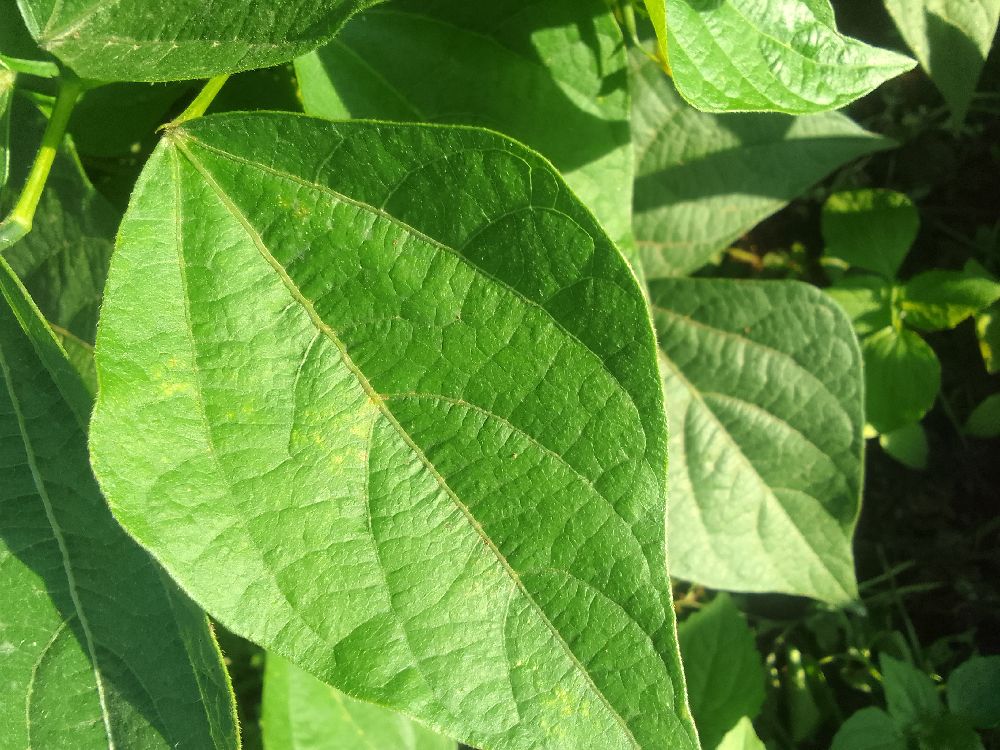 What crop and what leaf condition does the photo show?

common bean, healthy
